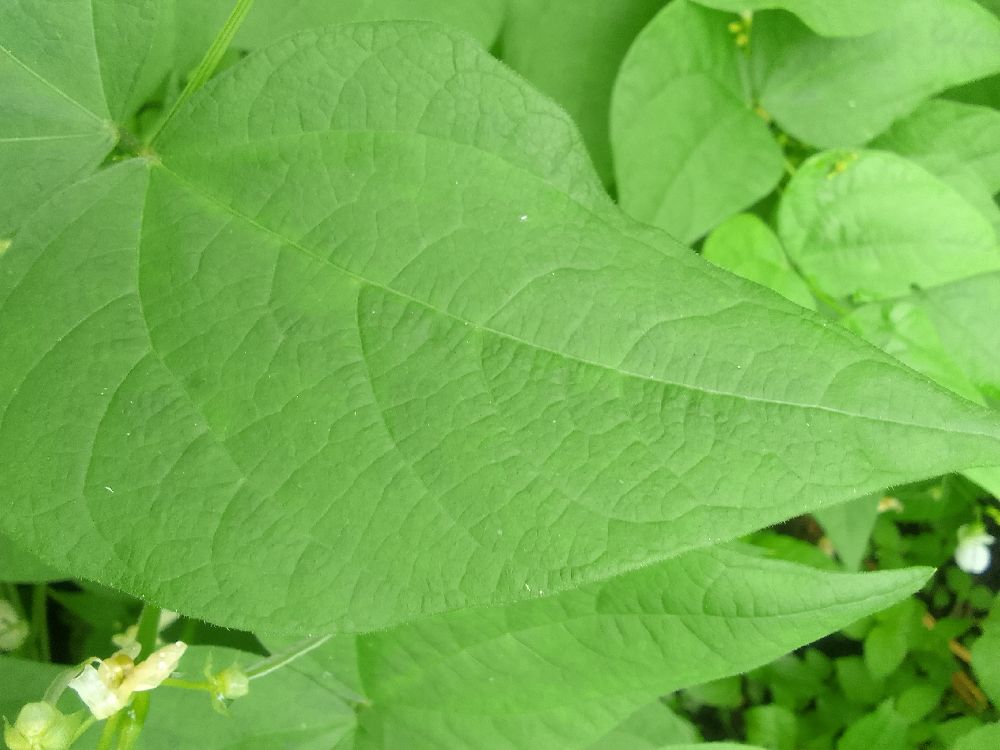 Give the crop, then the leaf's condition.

common bean, healthy
